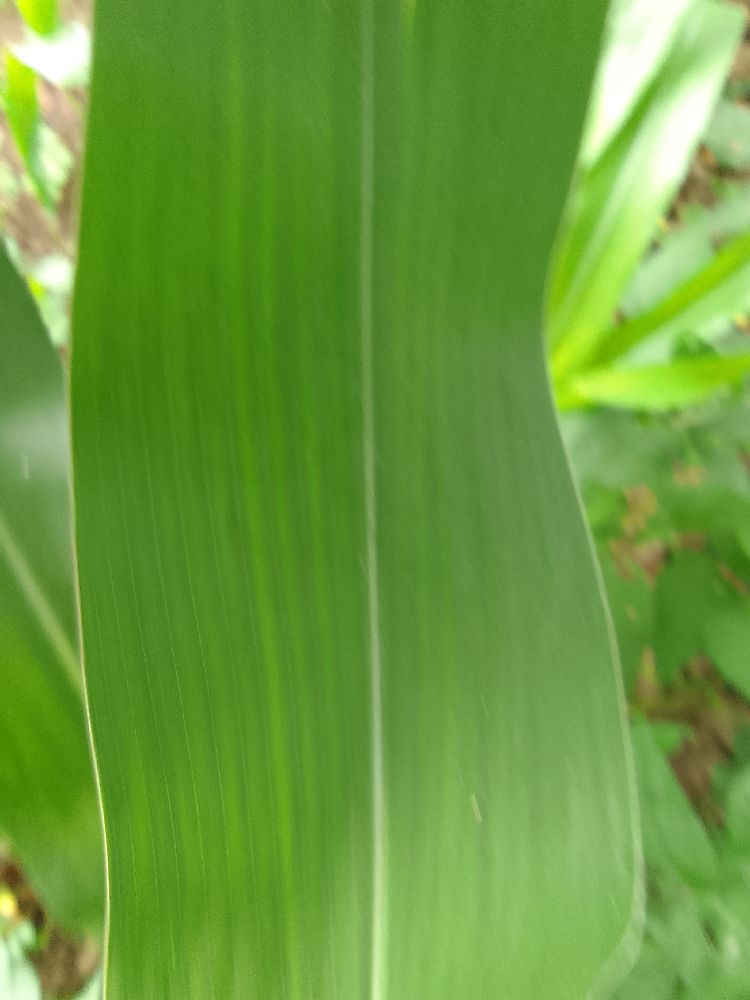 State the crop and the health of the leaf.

maize, healthy
